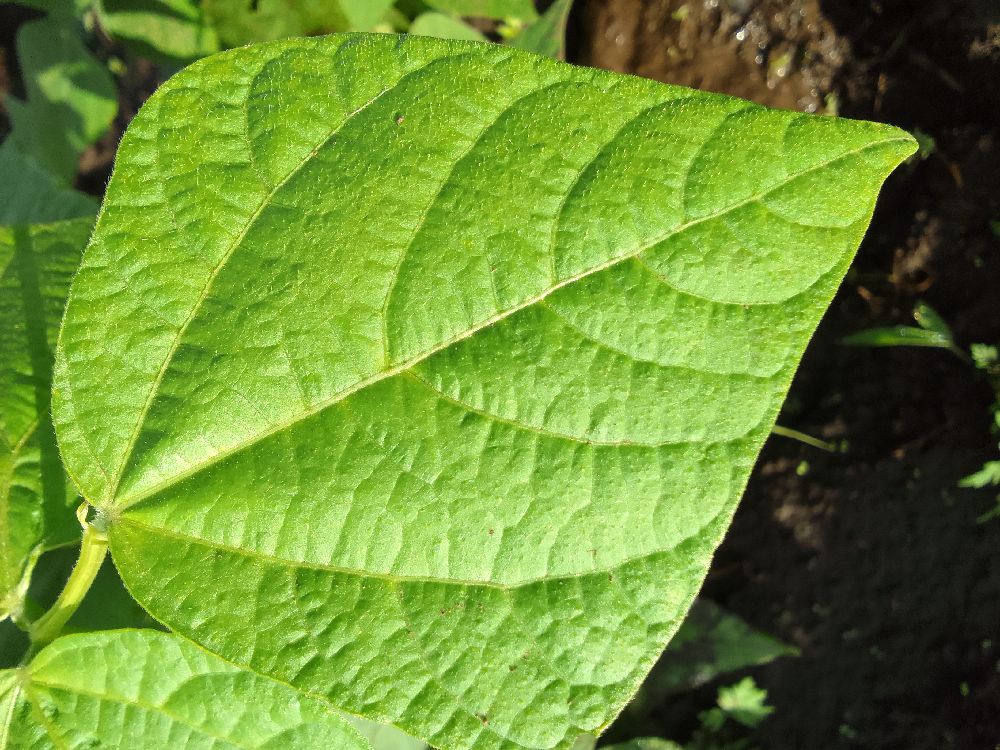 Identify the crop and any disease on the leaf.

common bean, healthy
